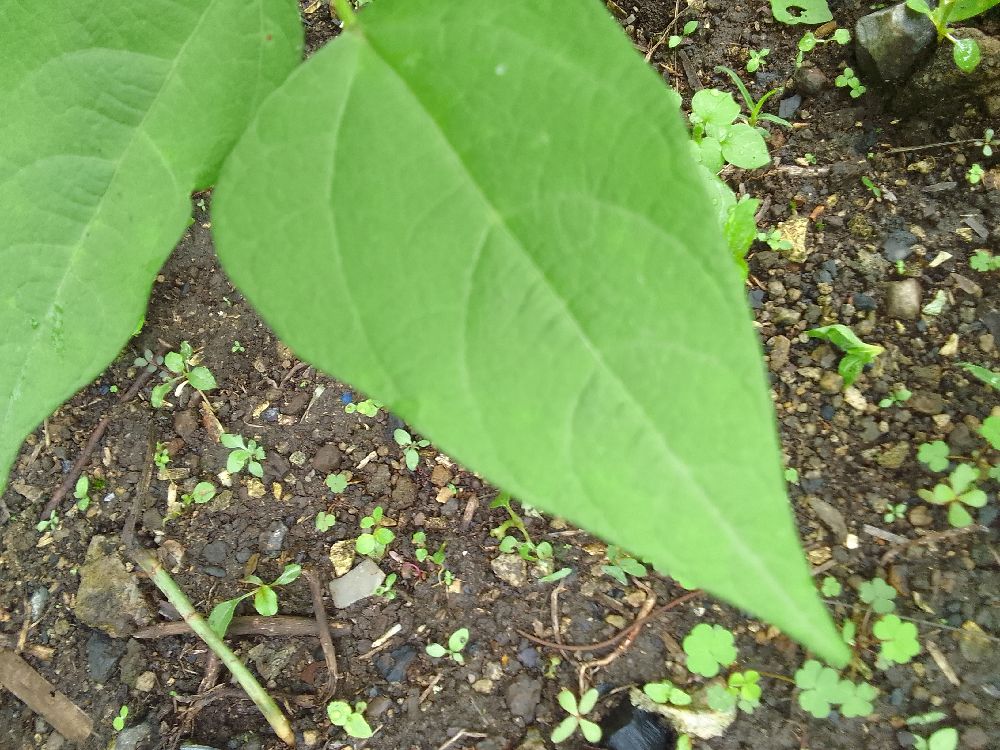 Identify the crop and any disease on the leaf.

common bean, healthy
